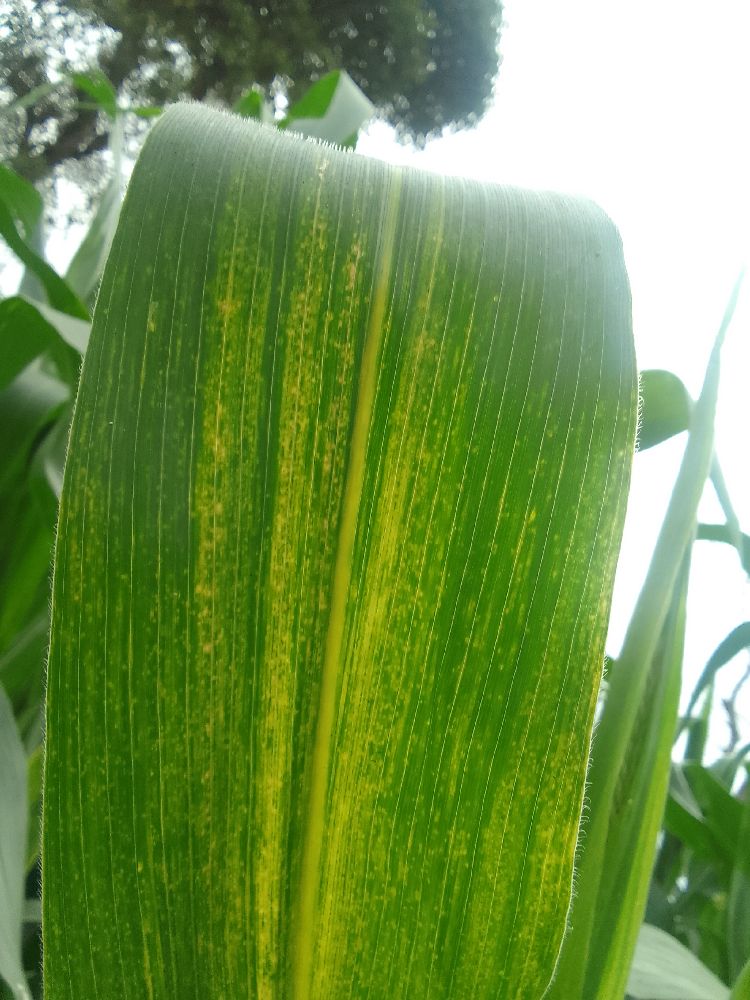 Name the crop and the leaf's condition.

maize, maize lethal necrosis
